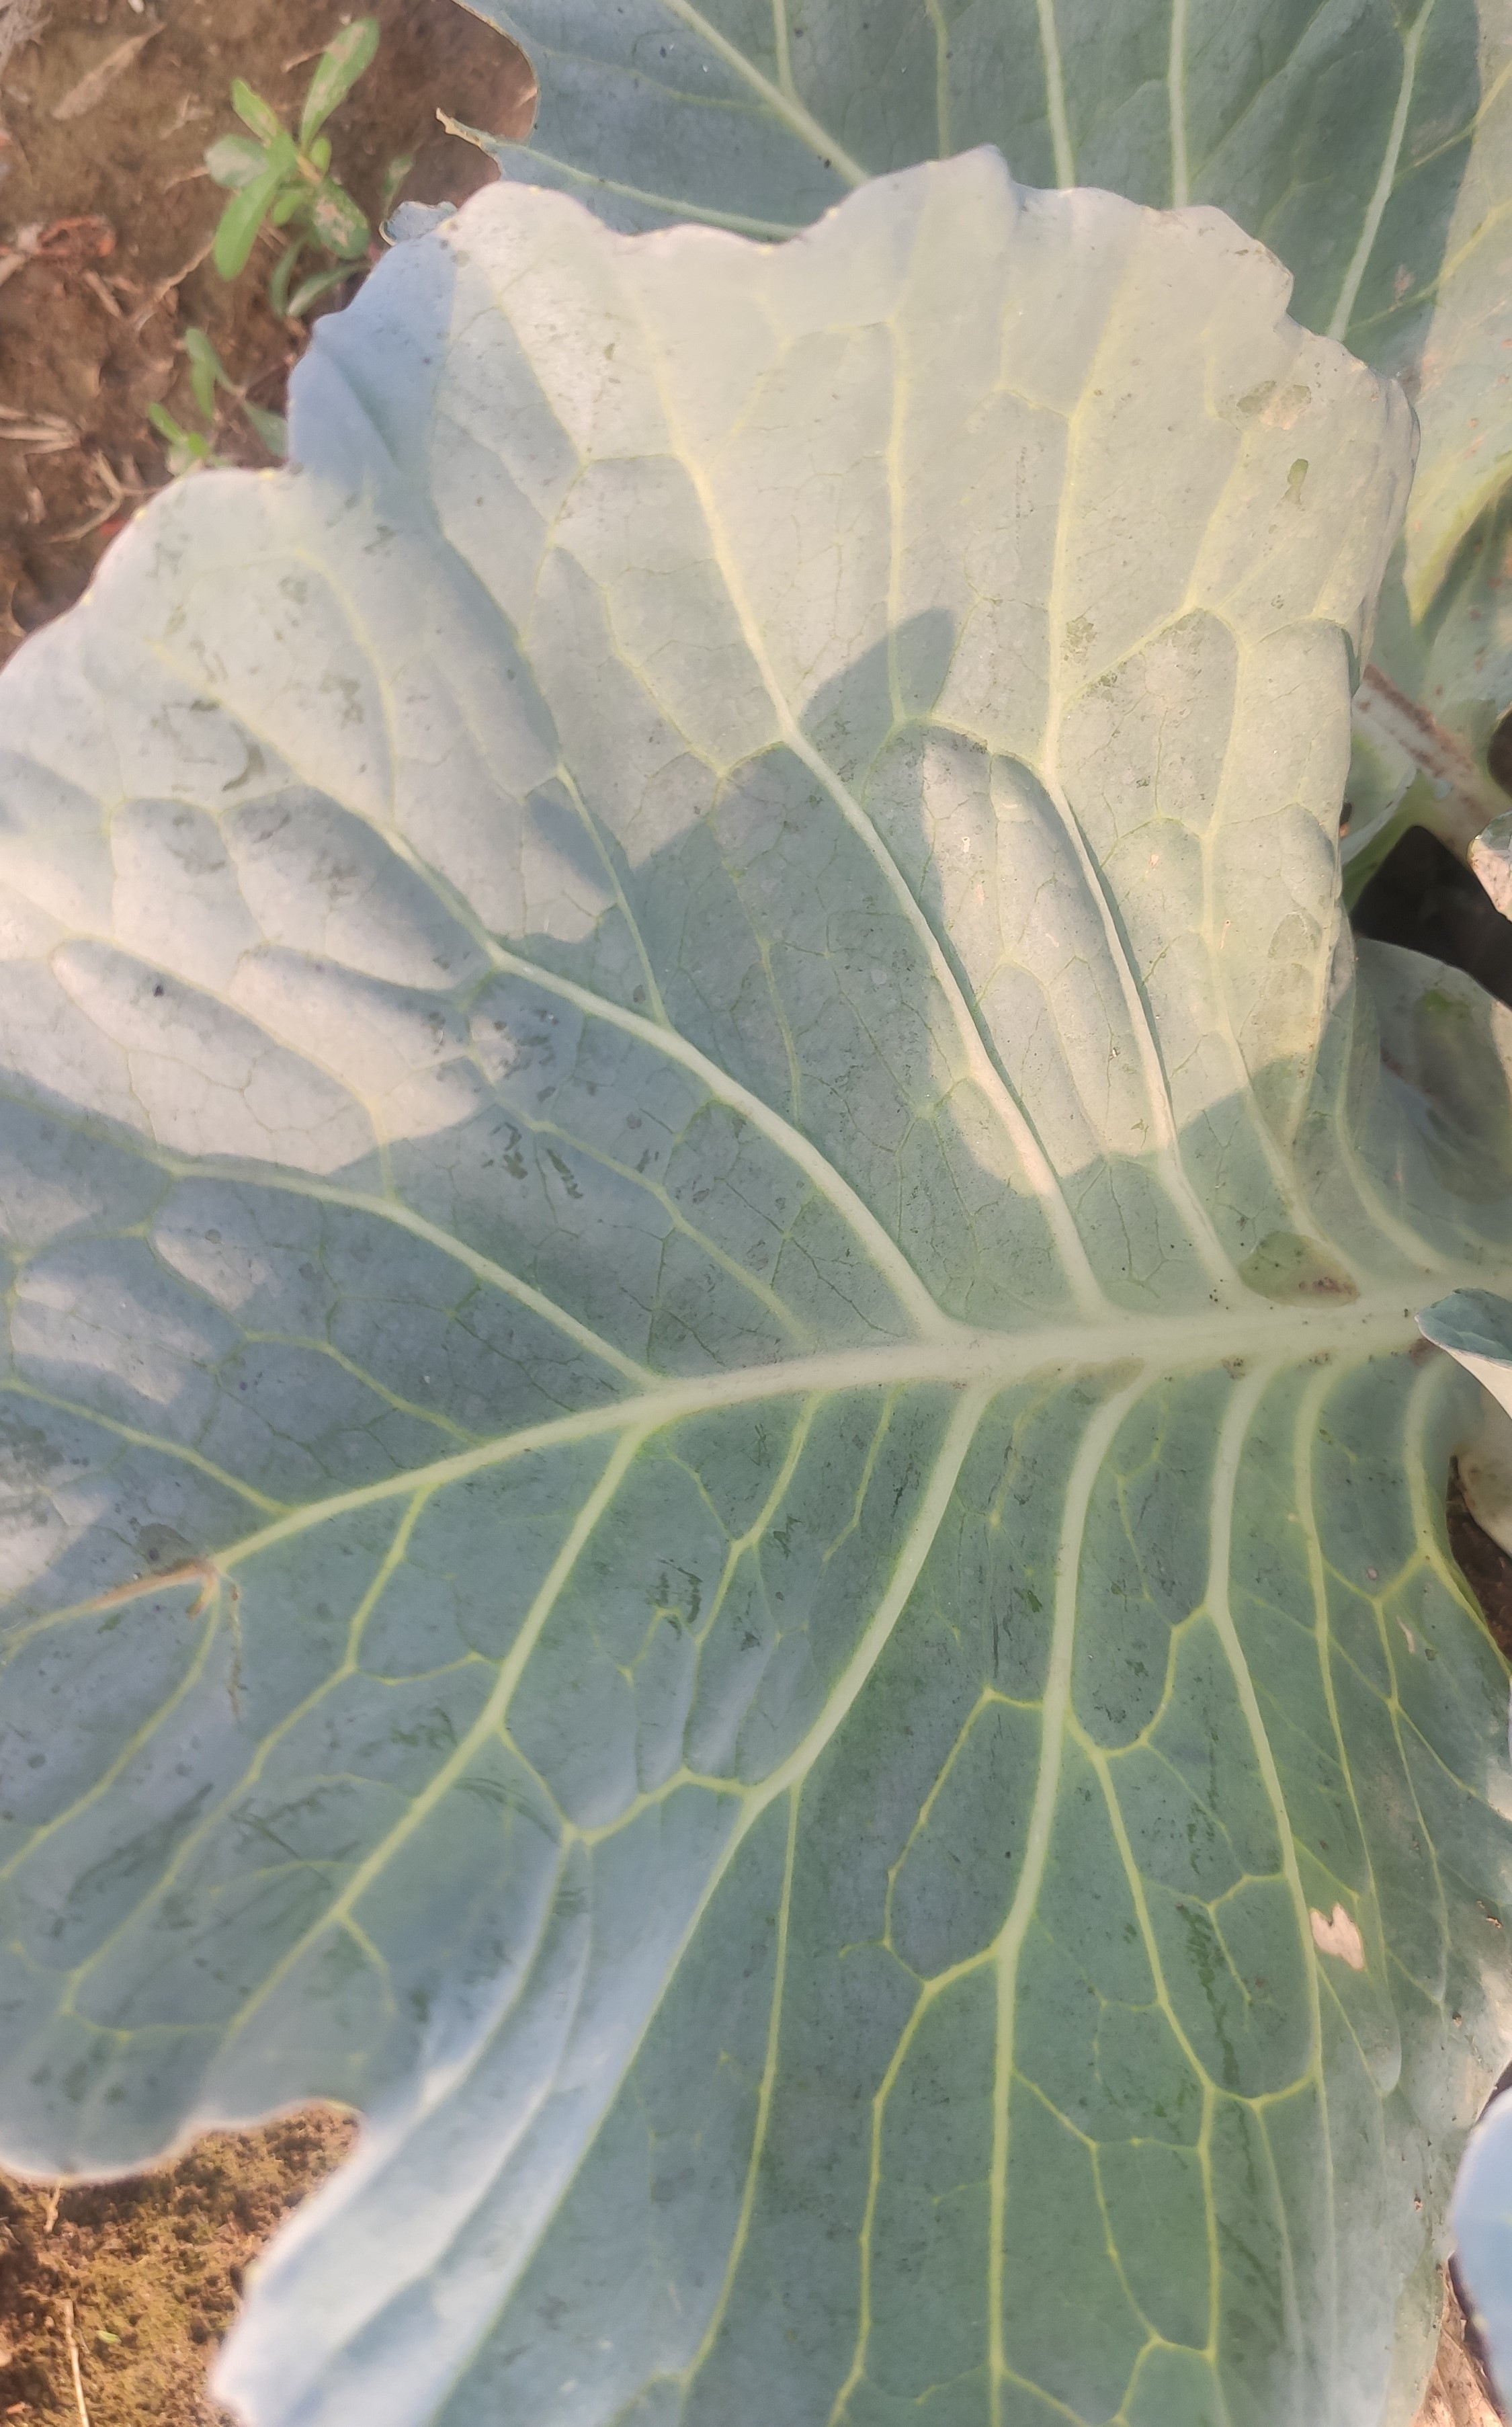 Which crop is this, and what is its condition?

cabbage, healthy
